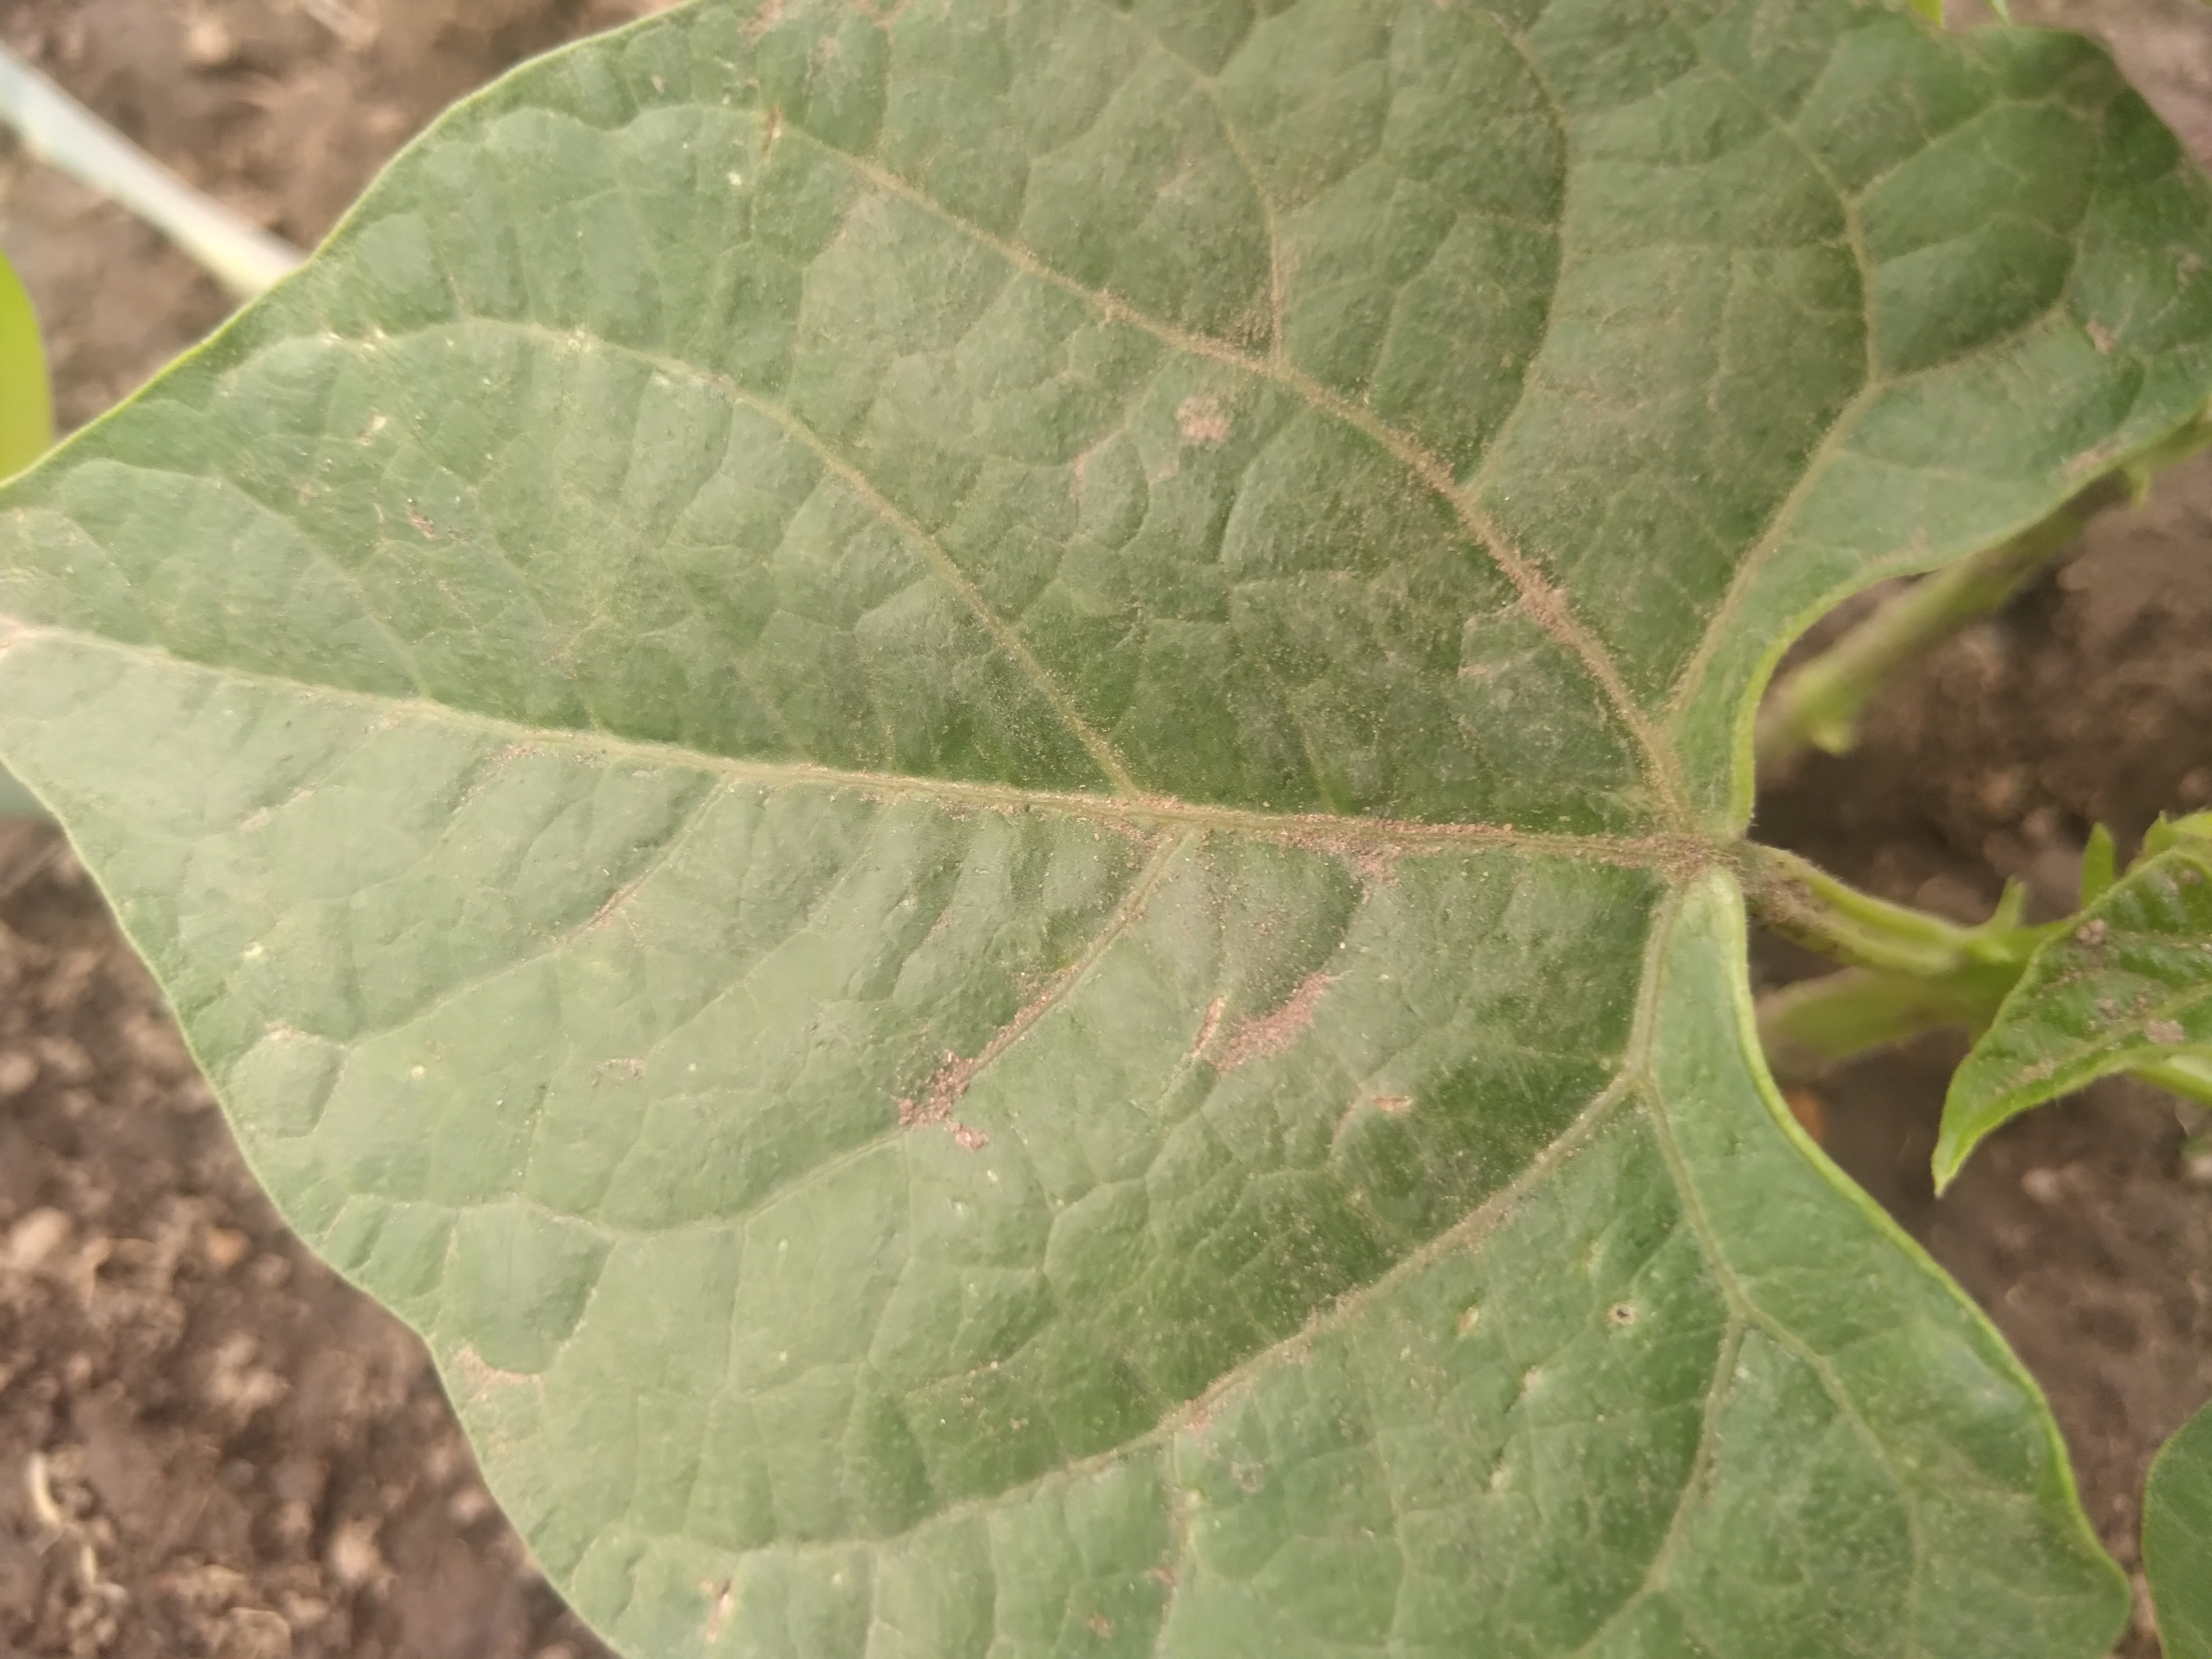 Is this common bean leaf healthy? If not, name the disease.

healthy
